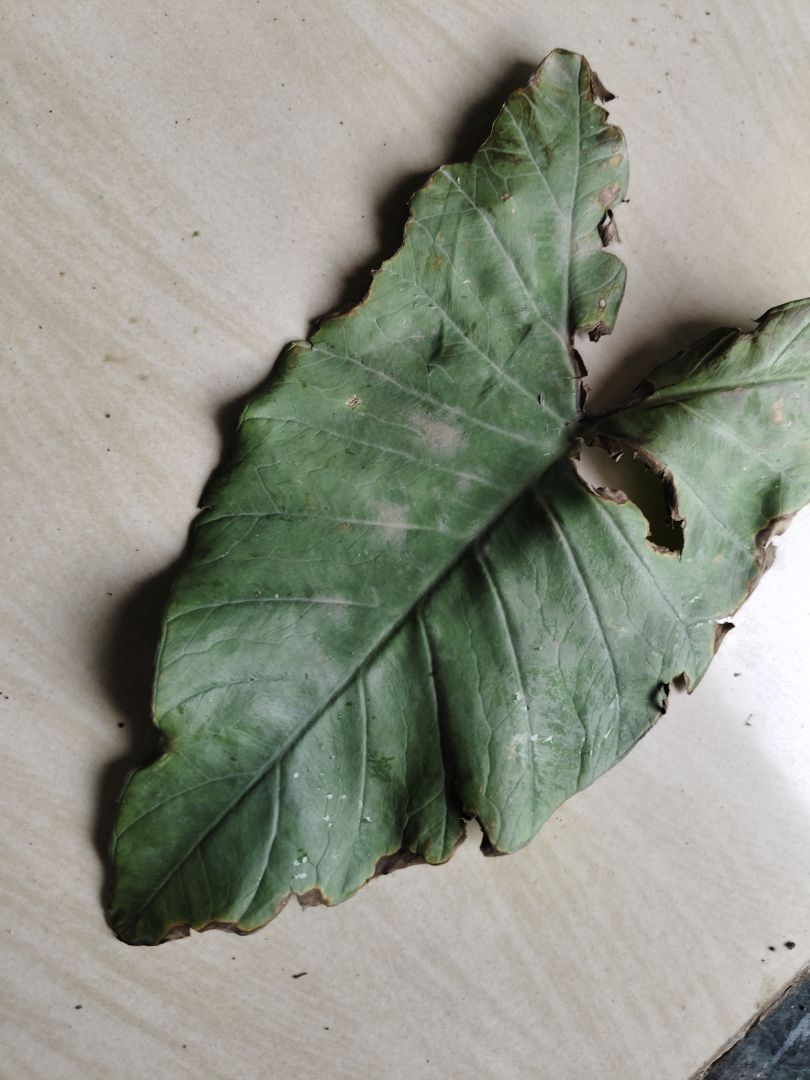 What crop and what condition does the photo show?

taro, leaf blight
